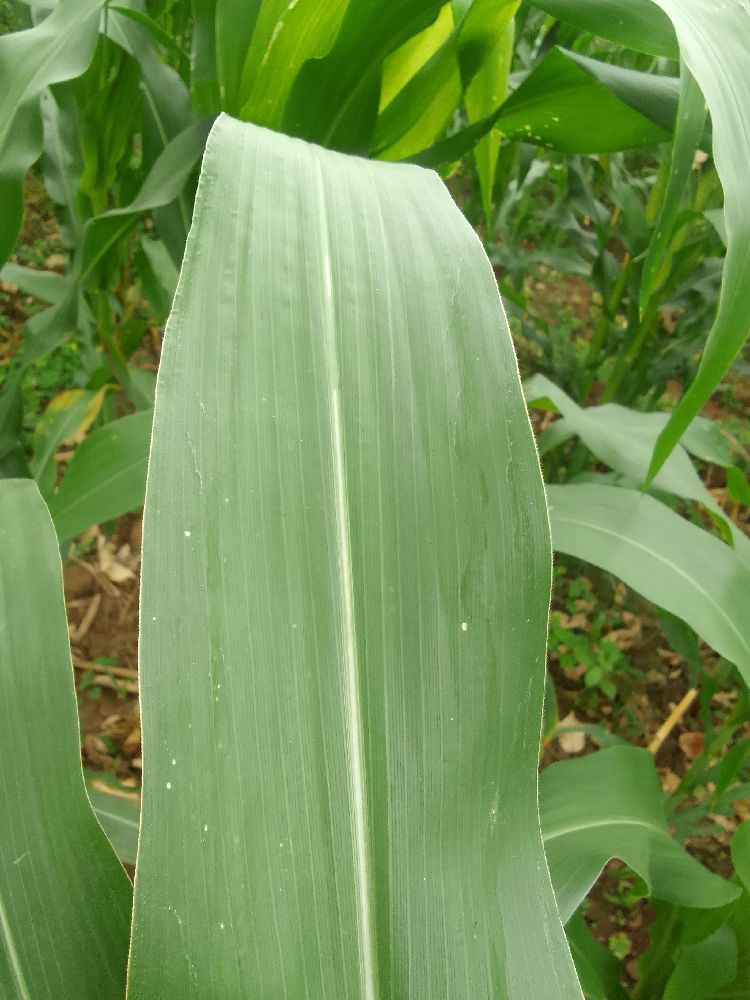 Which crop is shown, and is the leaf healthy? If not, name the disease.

maize, healthy
